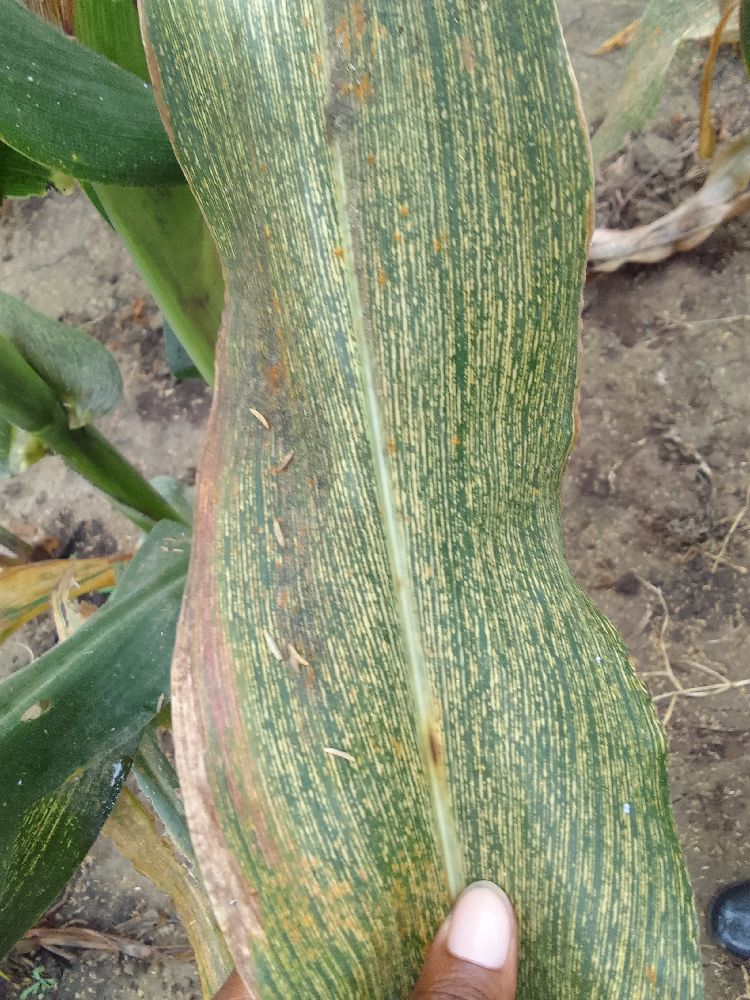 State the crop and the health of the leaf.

maize, maize streak virus
